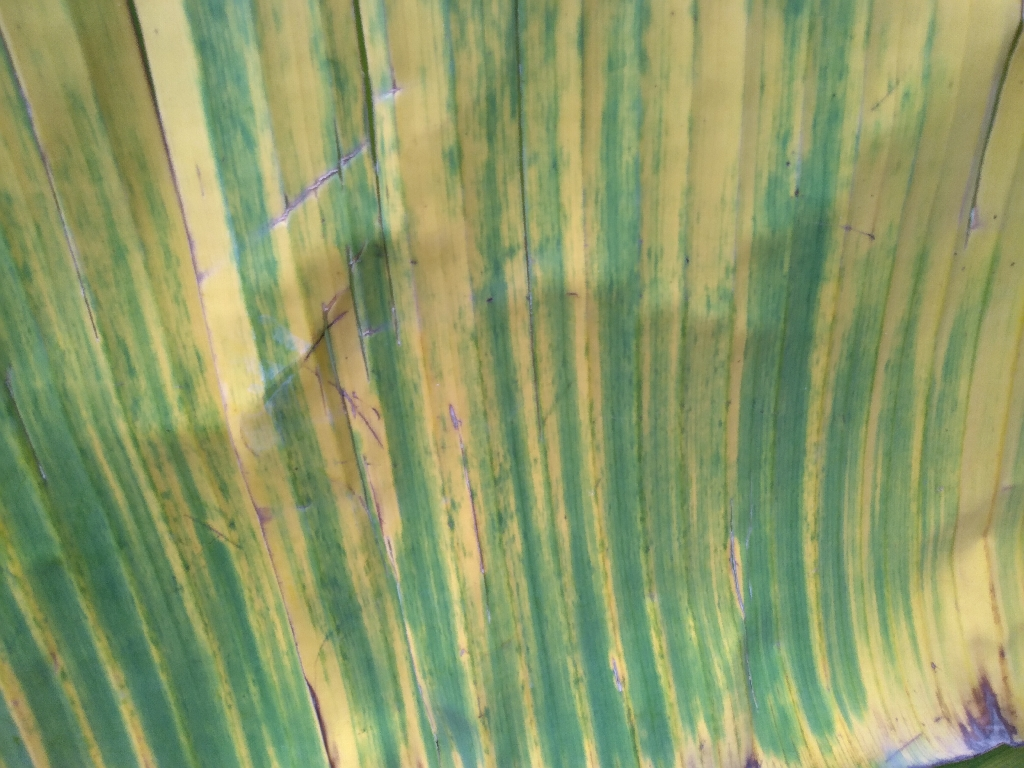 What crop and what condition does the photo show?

banana, fusarium wilt race 1
